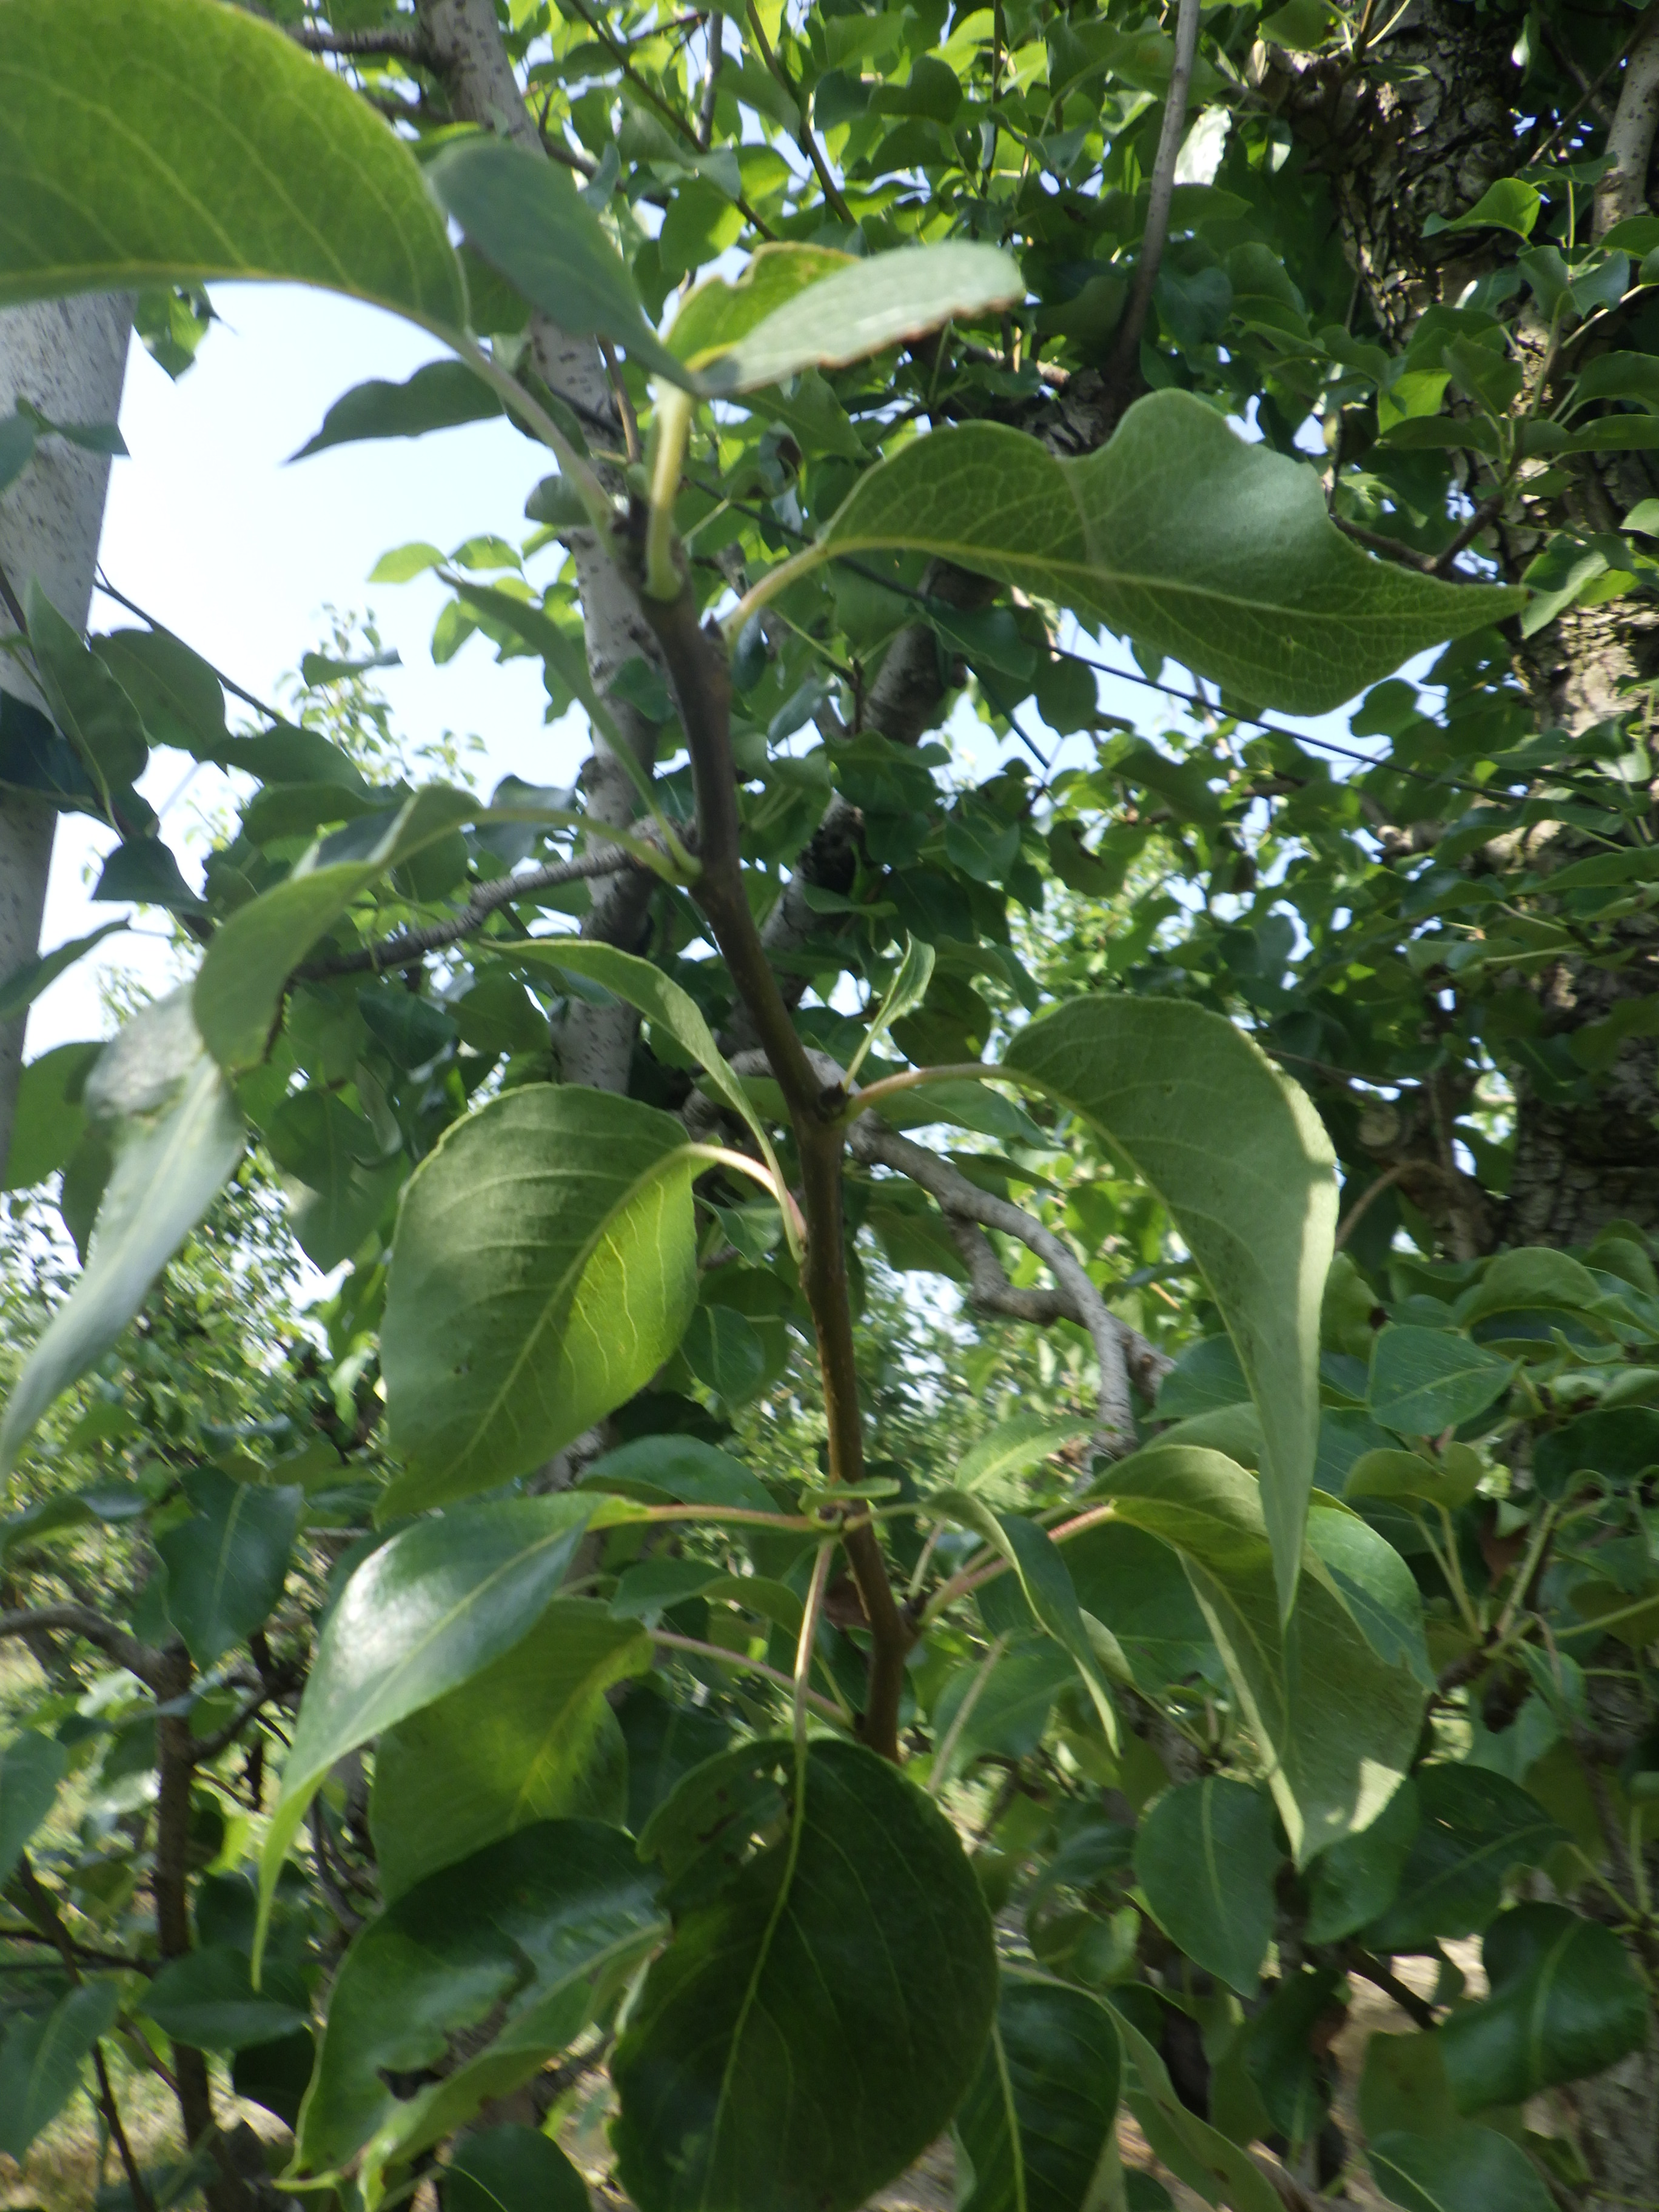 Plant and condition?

pear, phytophagous
